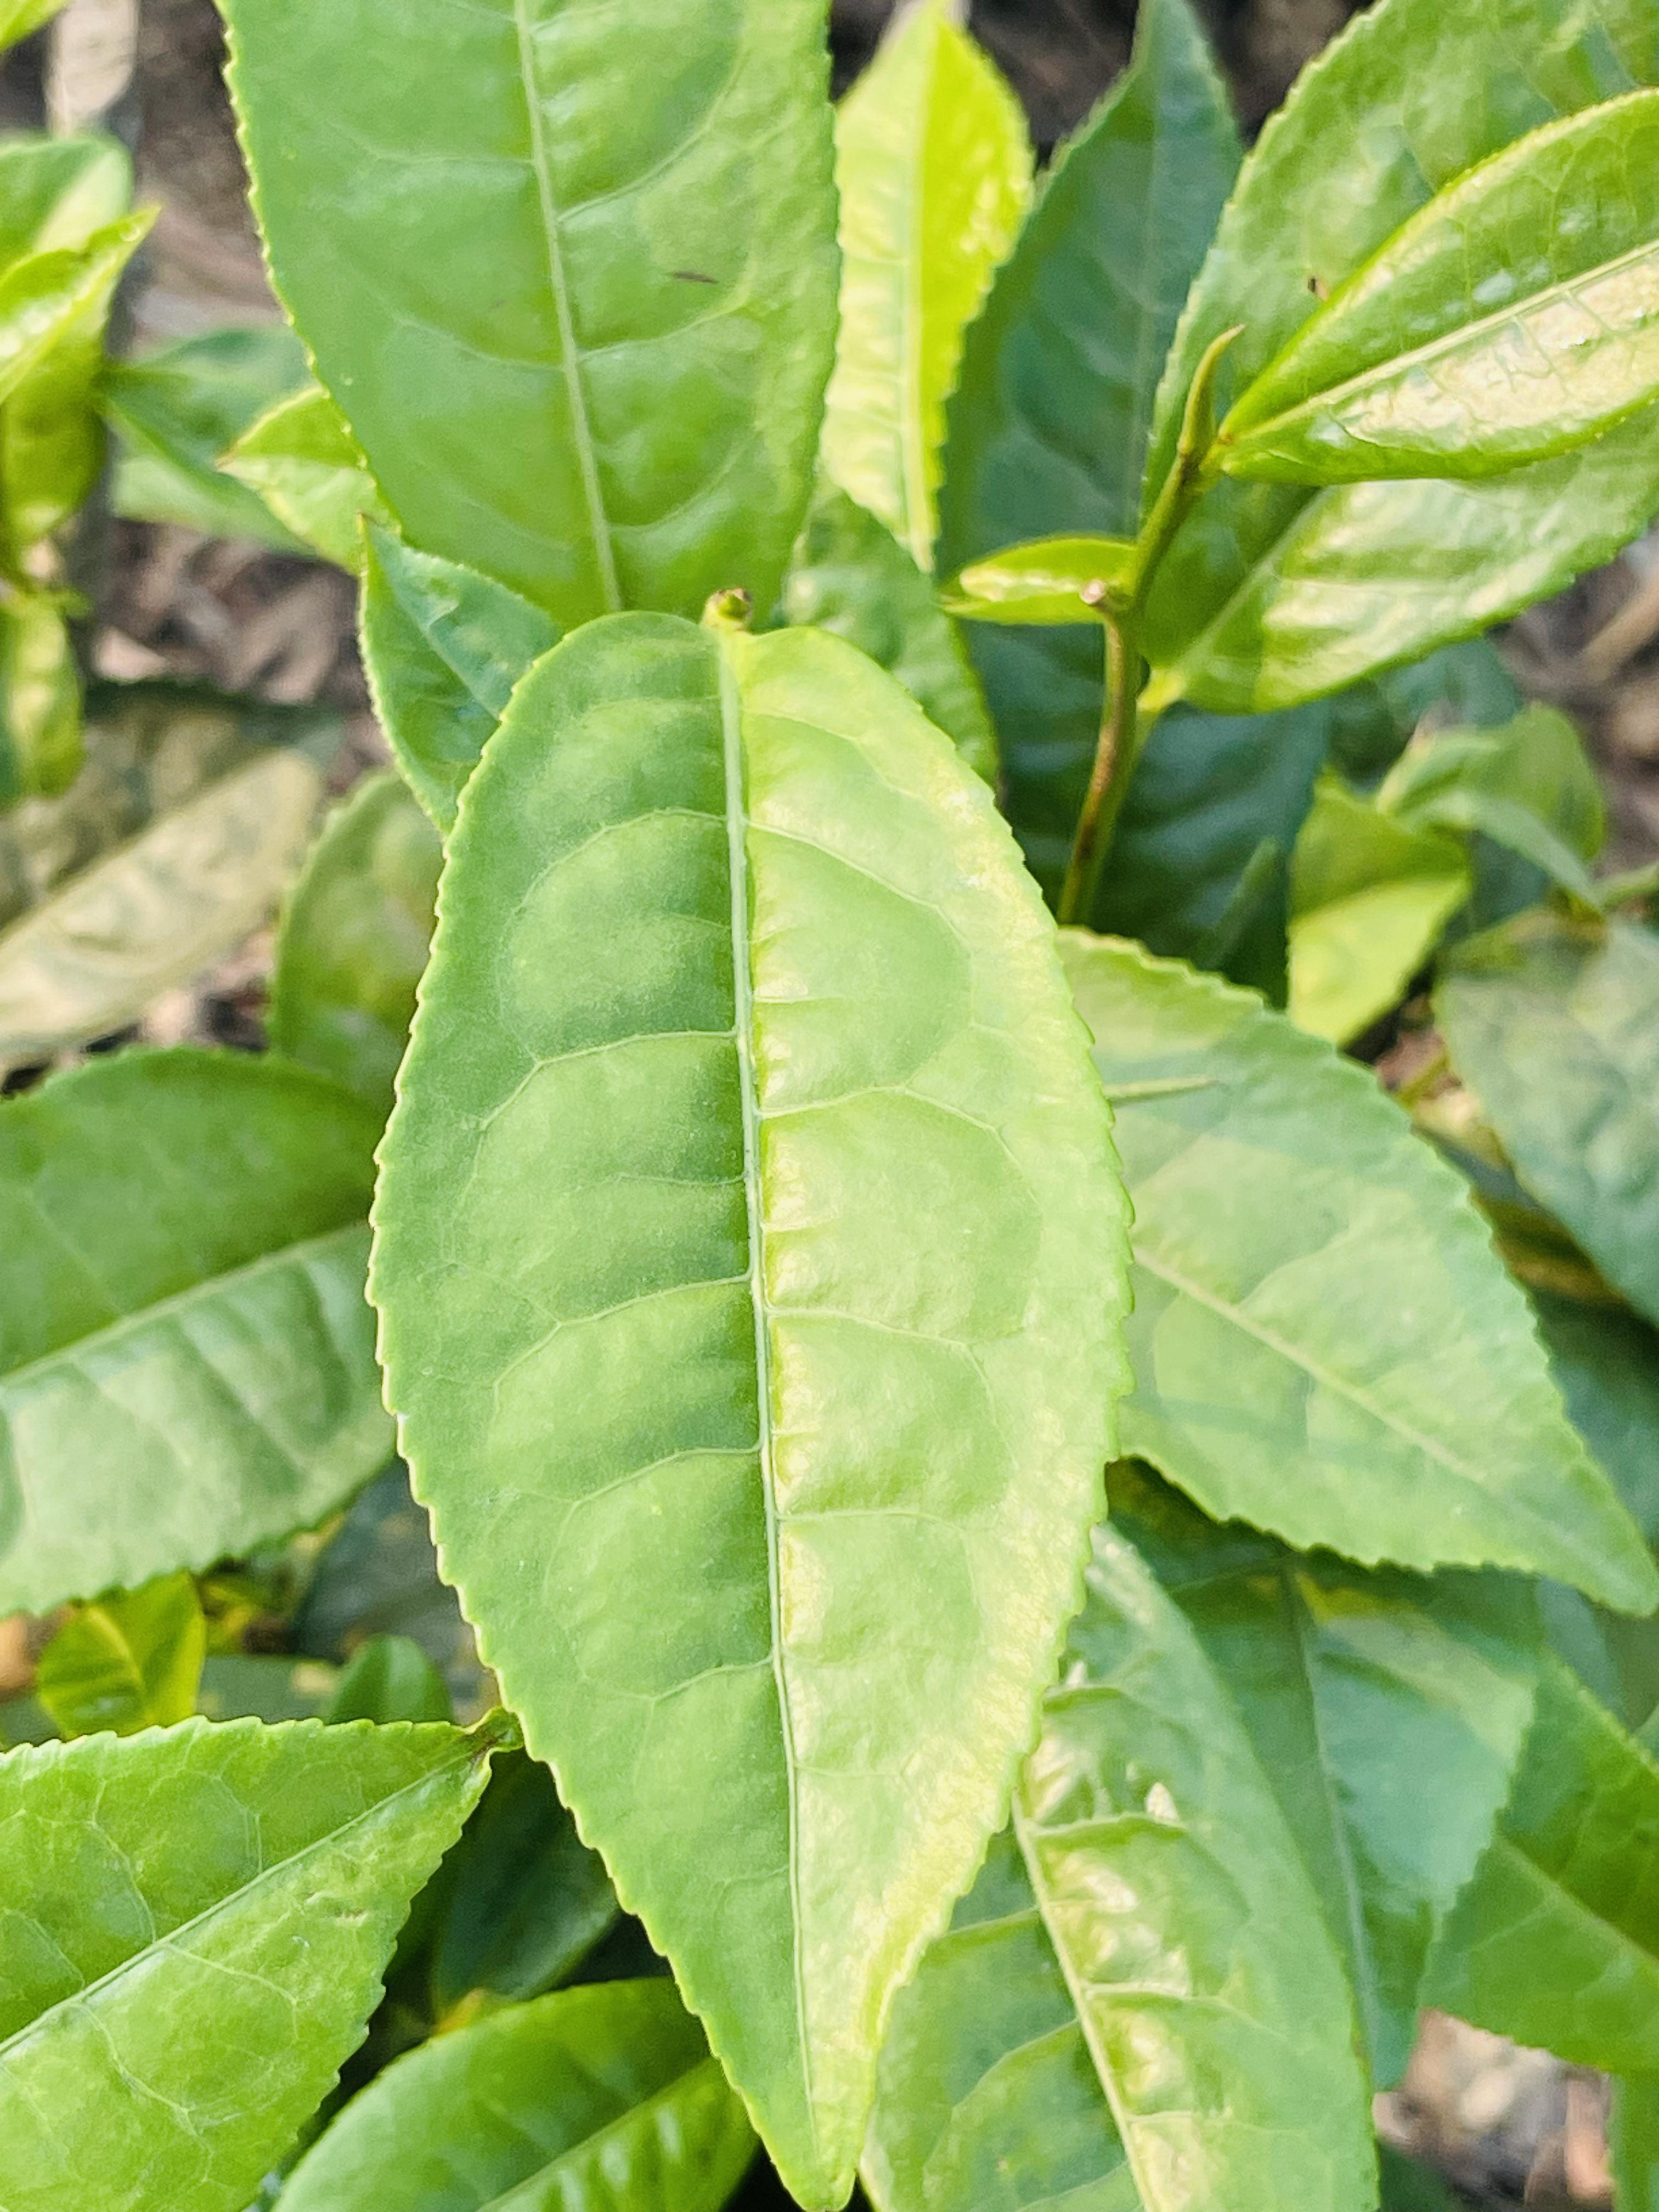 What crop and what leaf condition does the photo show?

tea, healthy leaf
